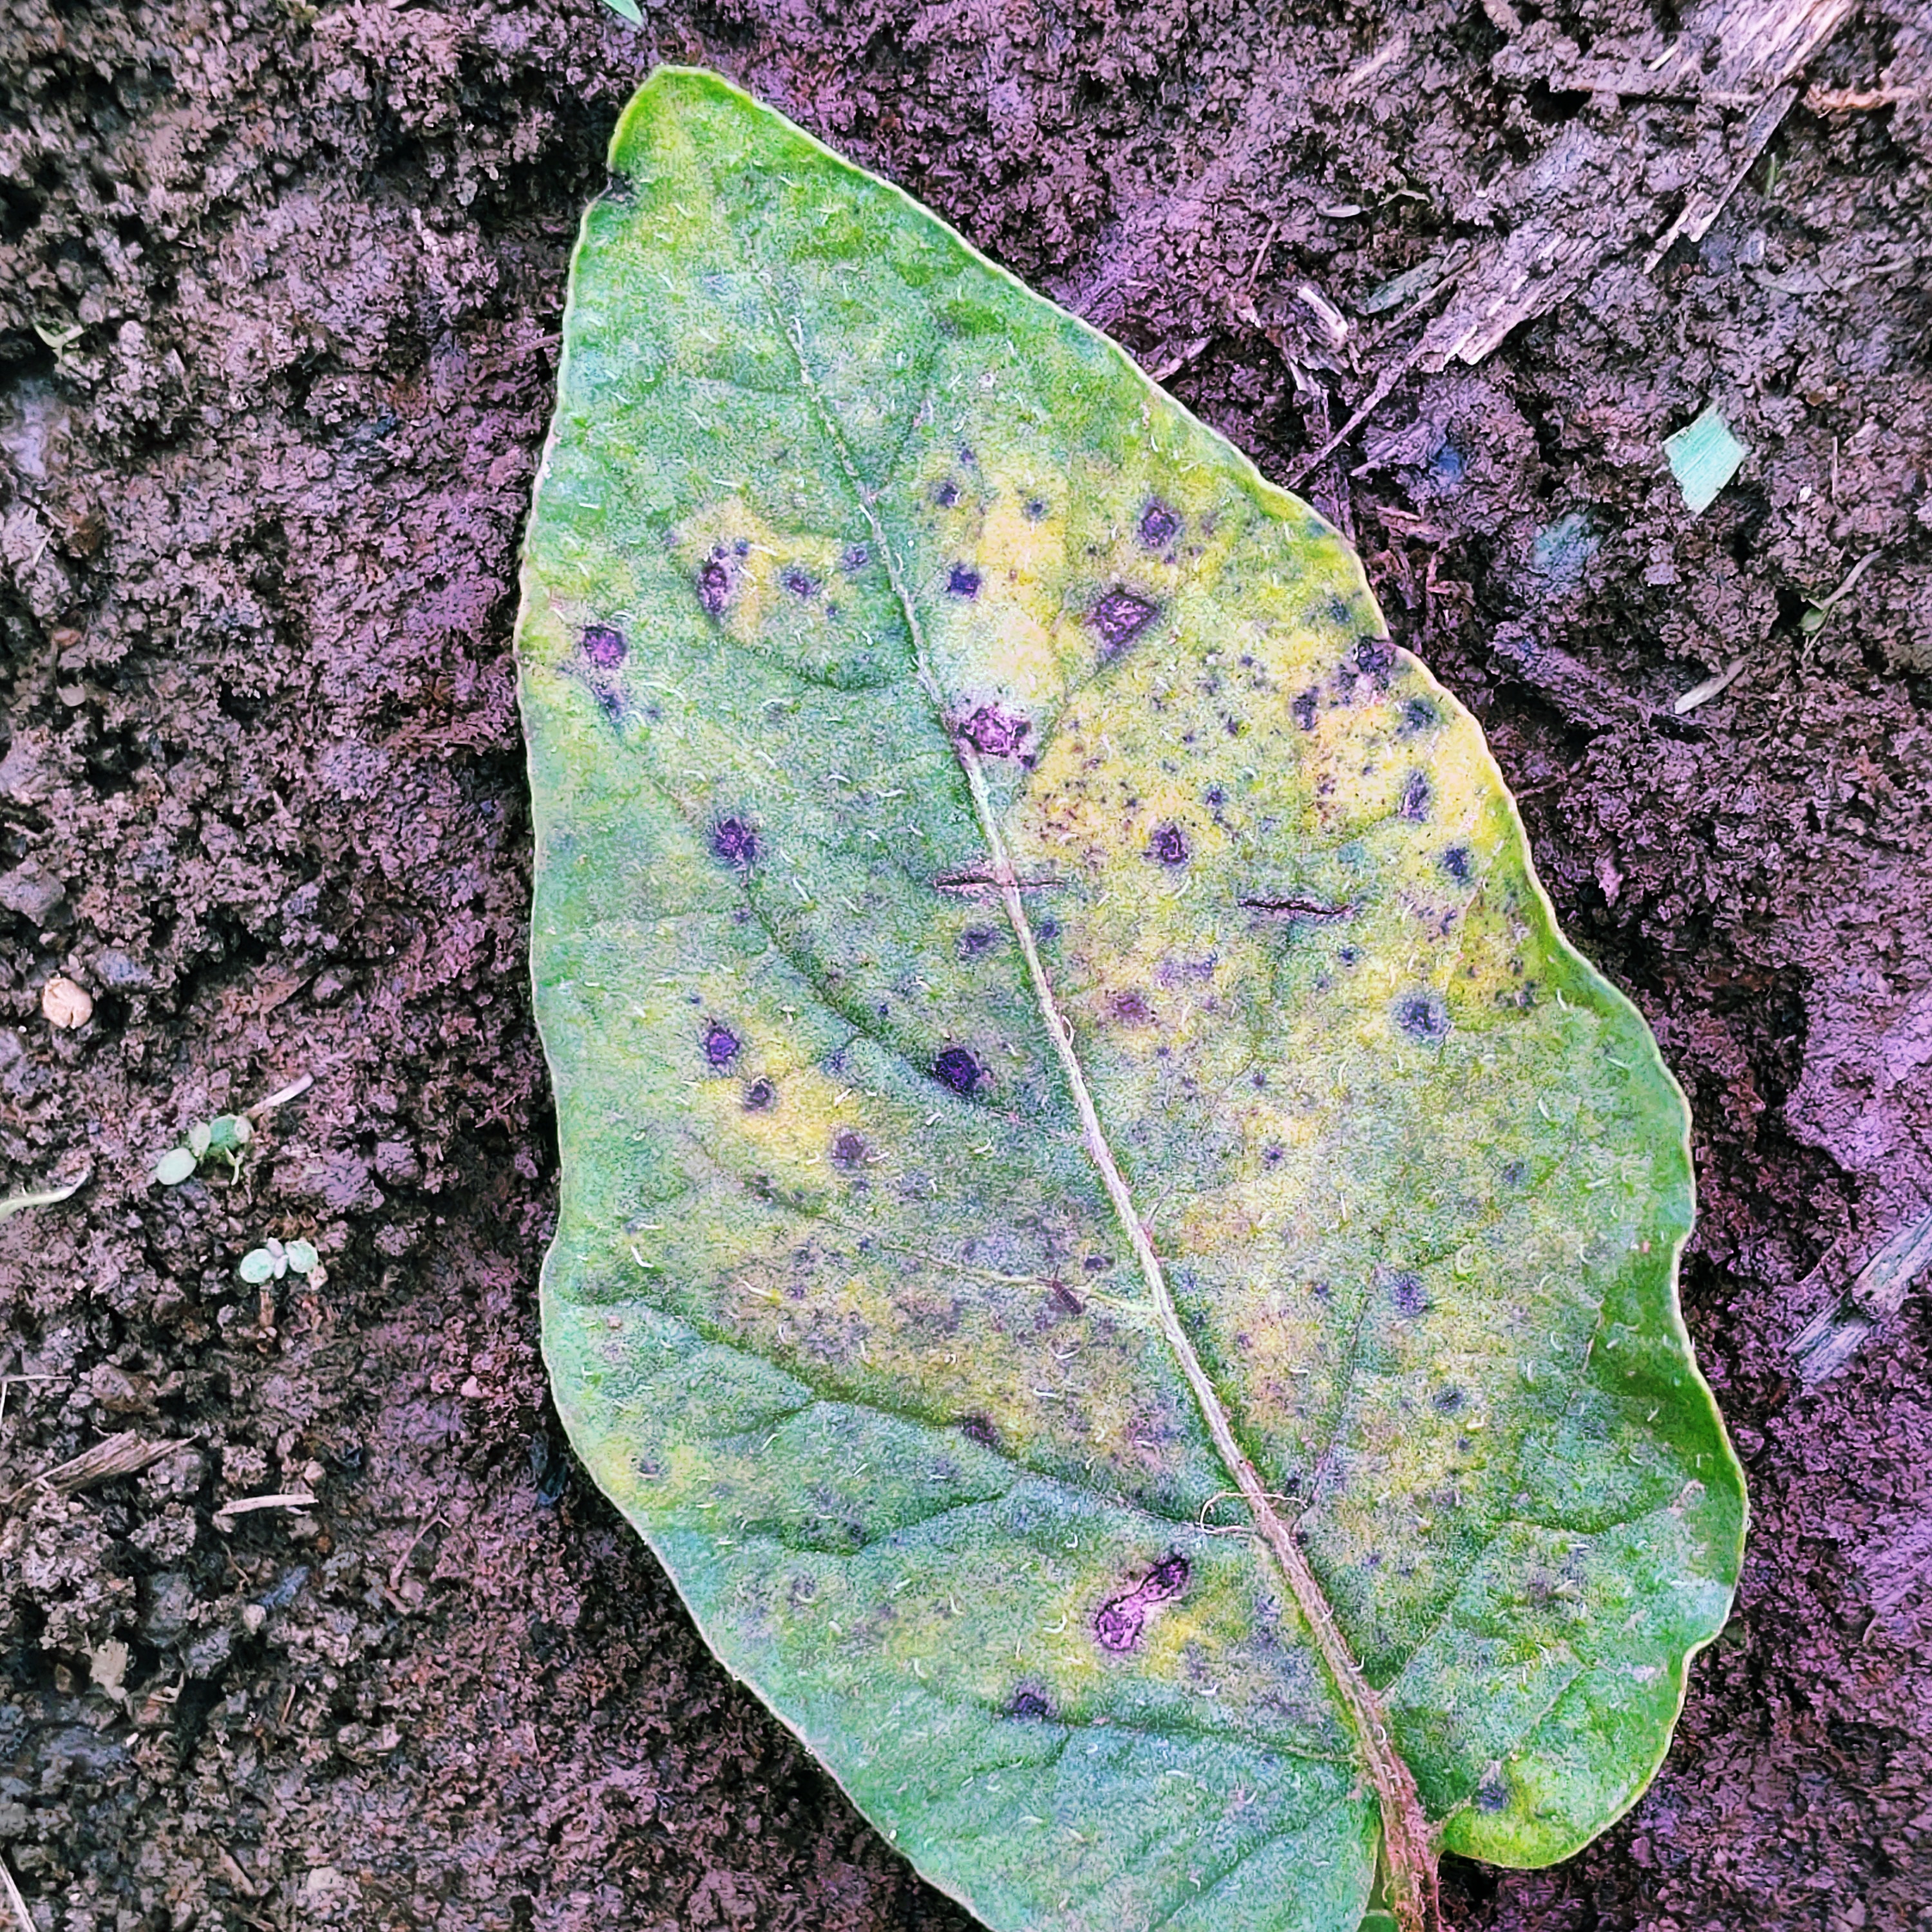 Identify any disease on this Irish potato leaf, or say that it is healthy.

late blight
